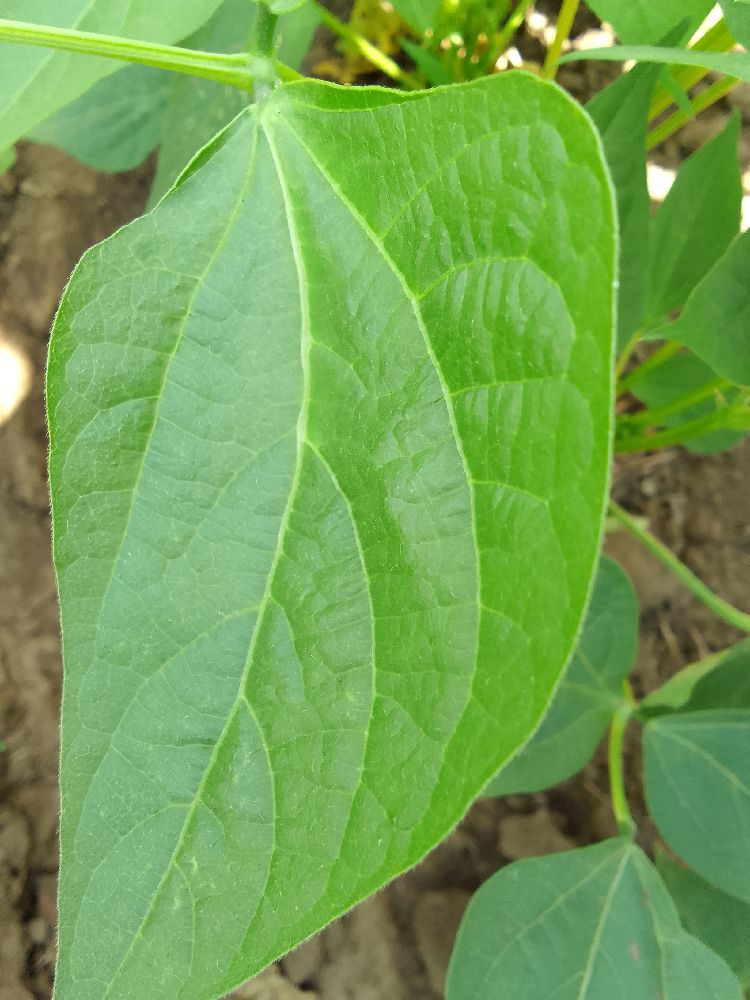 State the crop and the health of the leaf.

common bean, healthy
